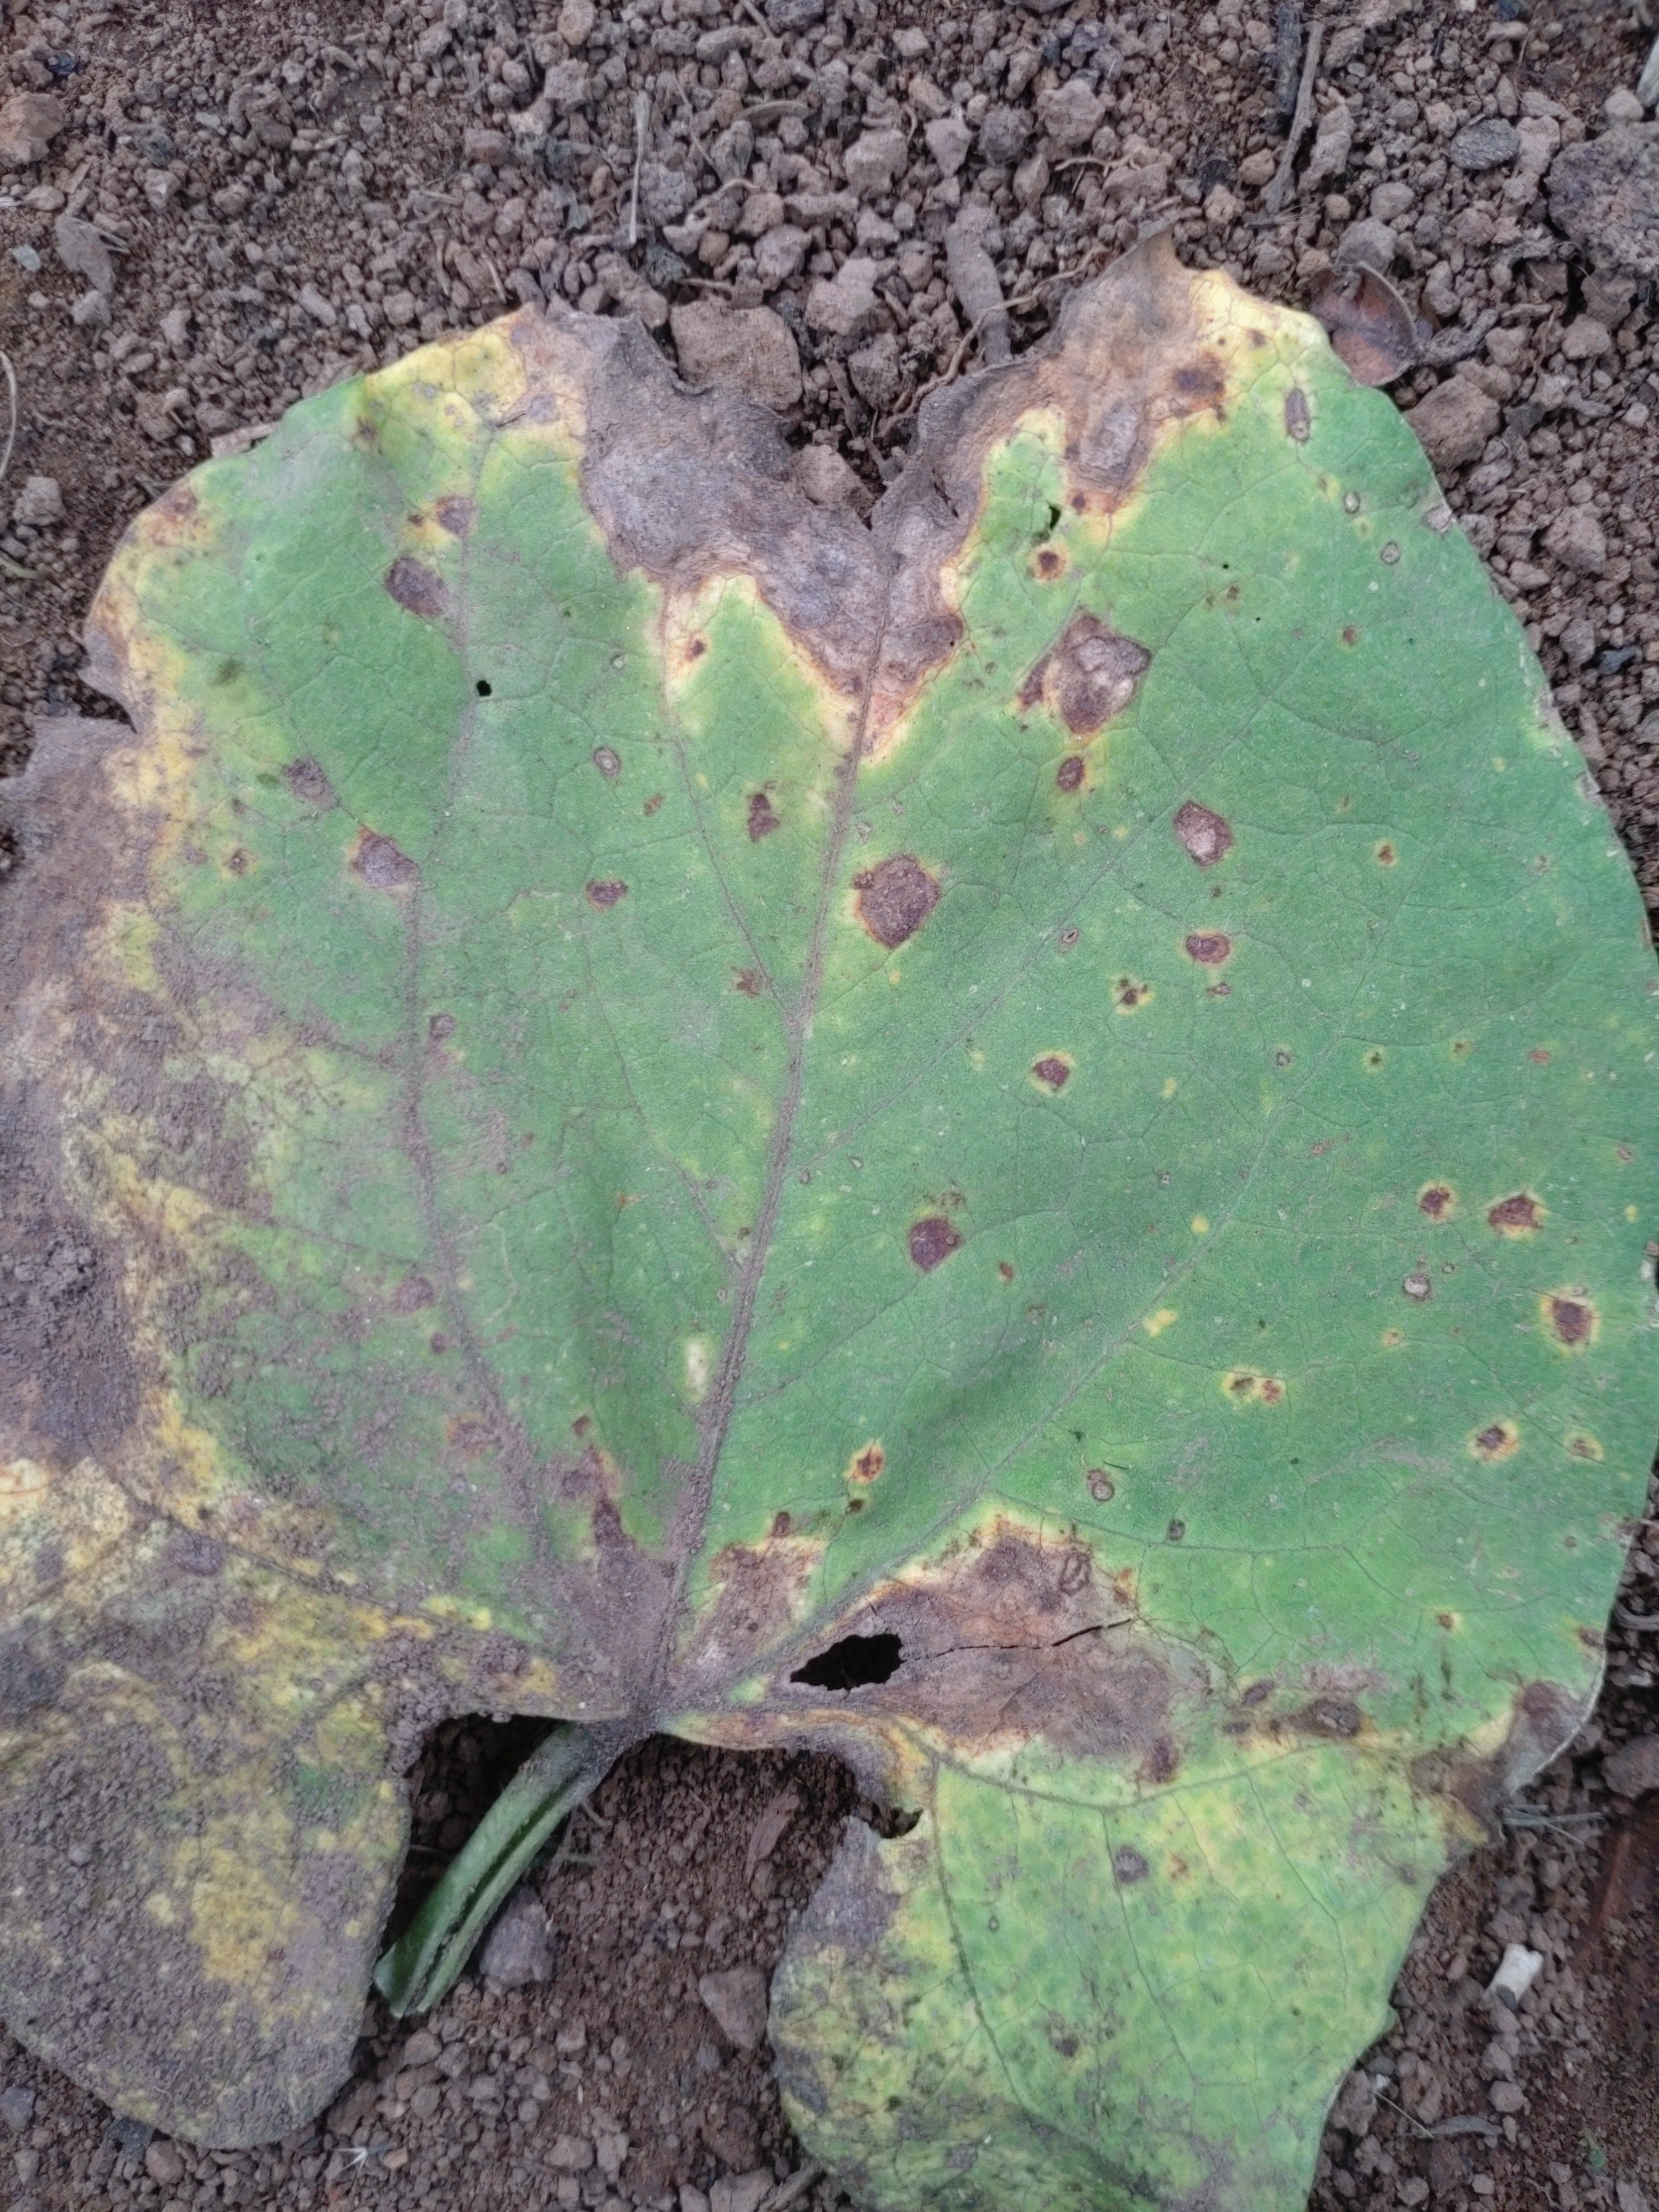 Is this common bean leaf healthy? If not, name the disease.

anthracnose
